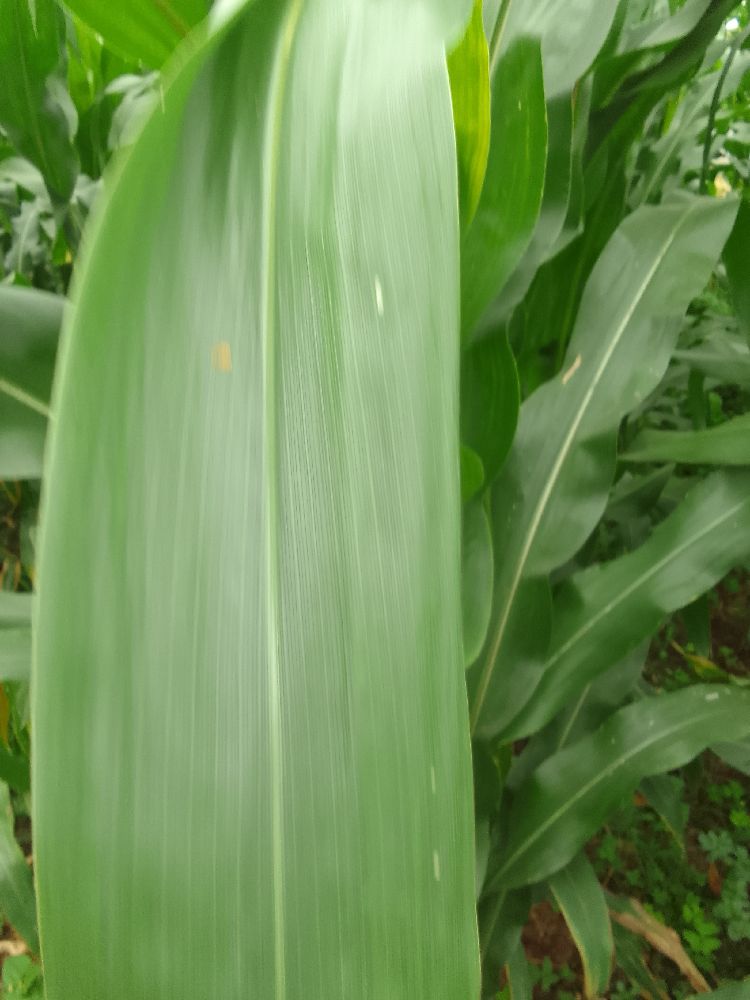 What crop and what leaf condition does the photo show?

maize, healthy
